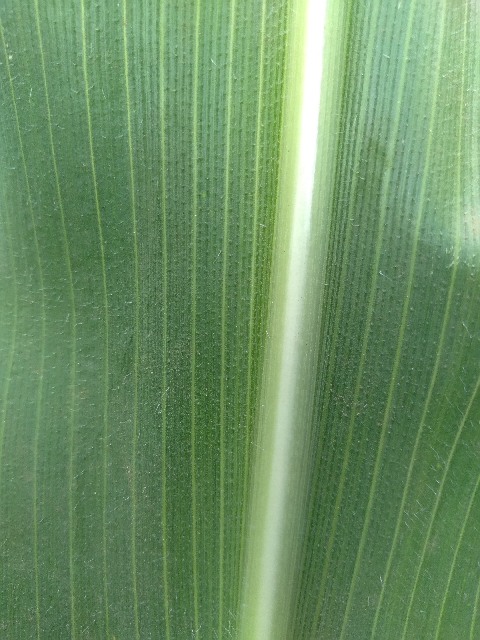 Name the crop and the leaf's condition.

maize, healthy
